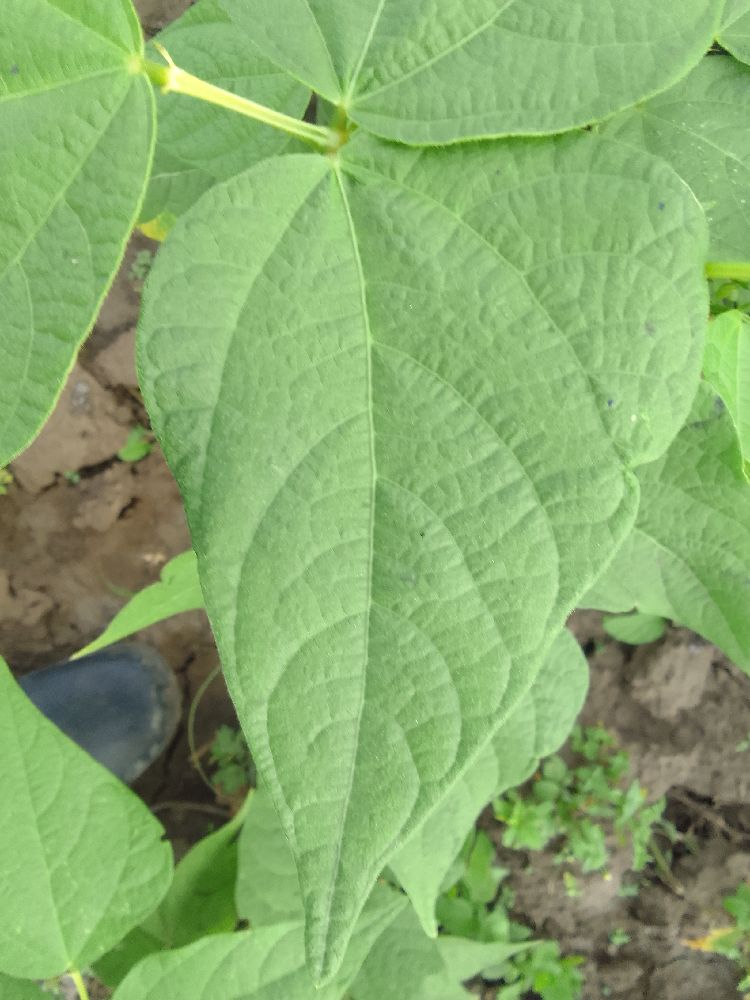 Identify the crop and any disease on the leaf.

common bean, healthy
